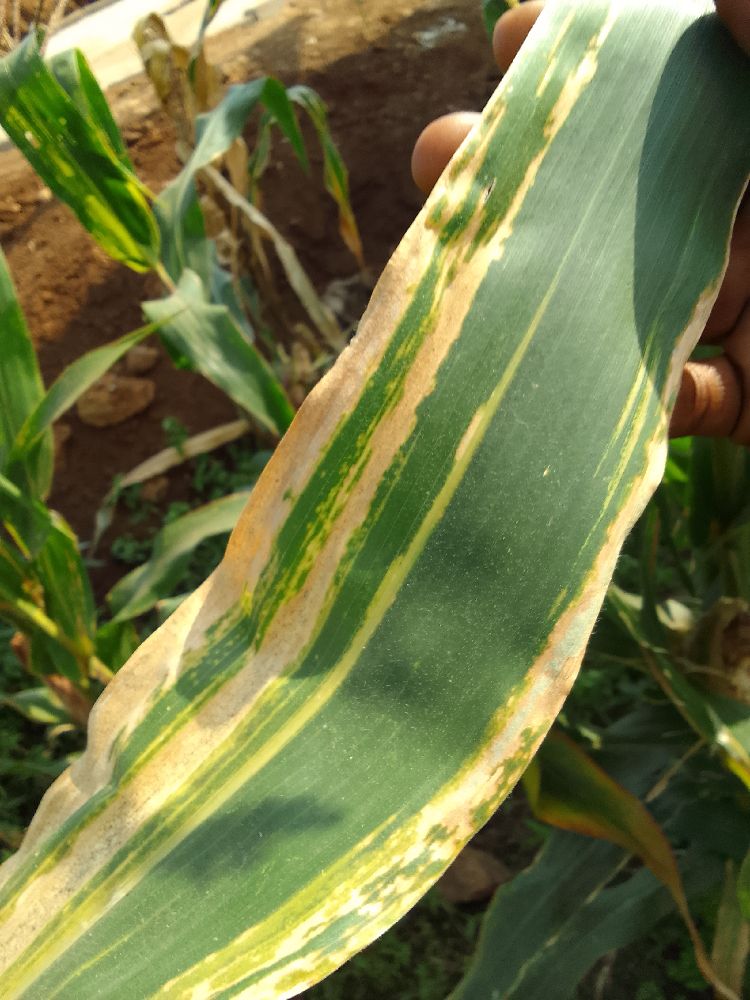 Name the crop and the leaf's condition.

maize, maize lethal necrosis
